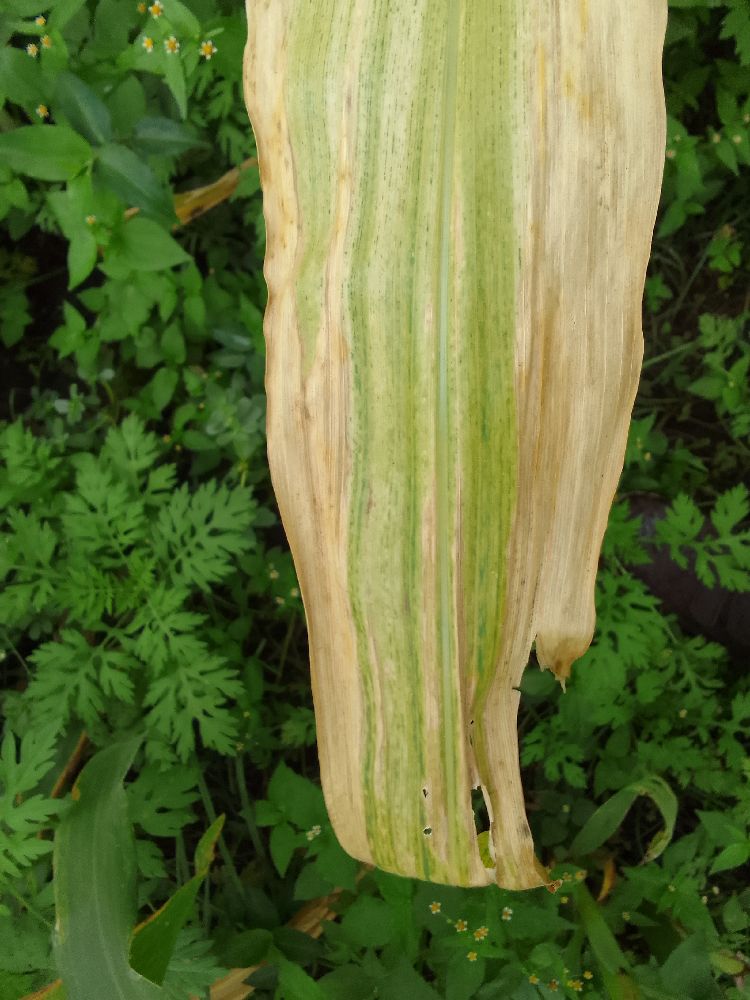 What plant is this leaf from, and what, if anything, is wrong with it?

maize, maize lethal necrosis
